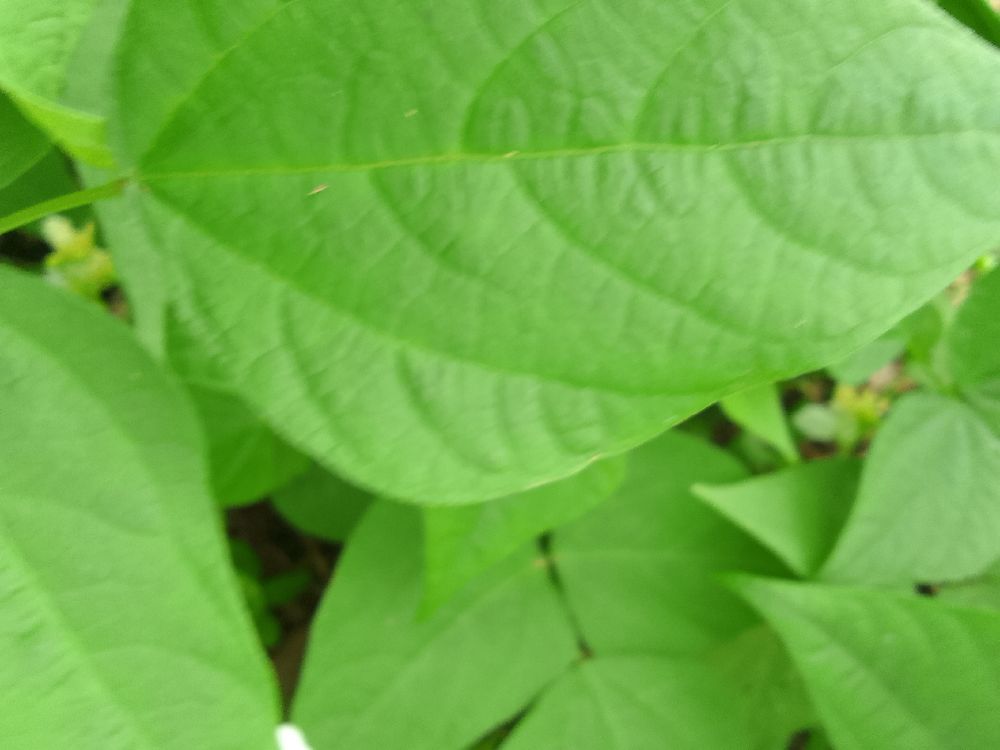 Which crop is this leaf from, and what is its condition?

common bean, healthy
